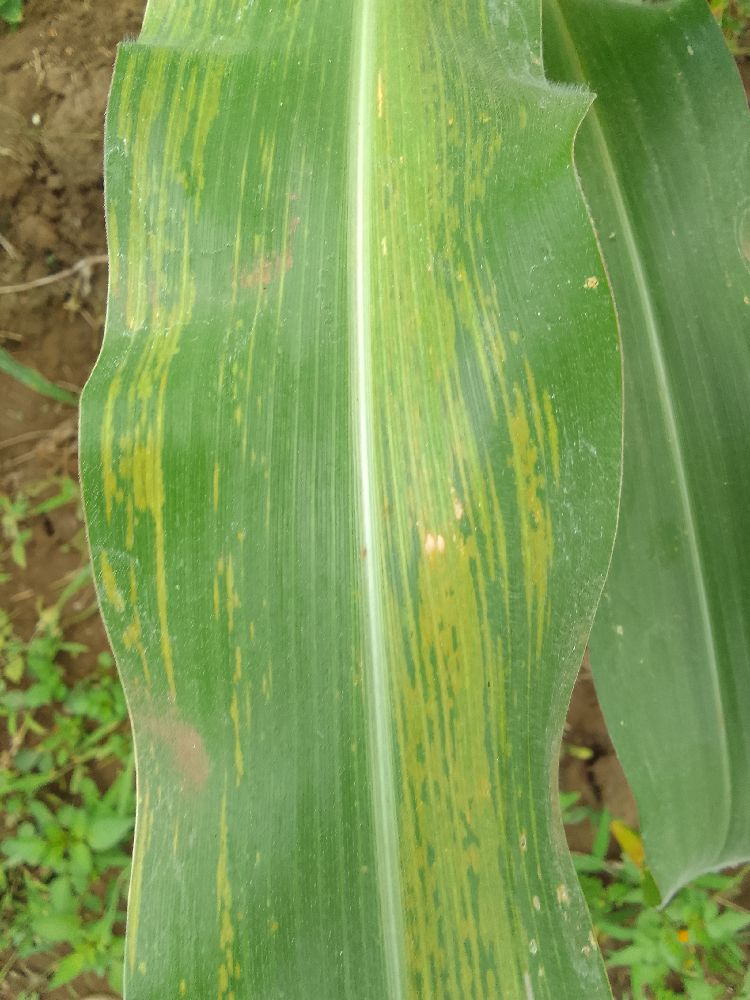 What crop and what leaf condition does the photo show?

maize, maize lethal necrosis
